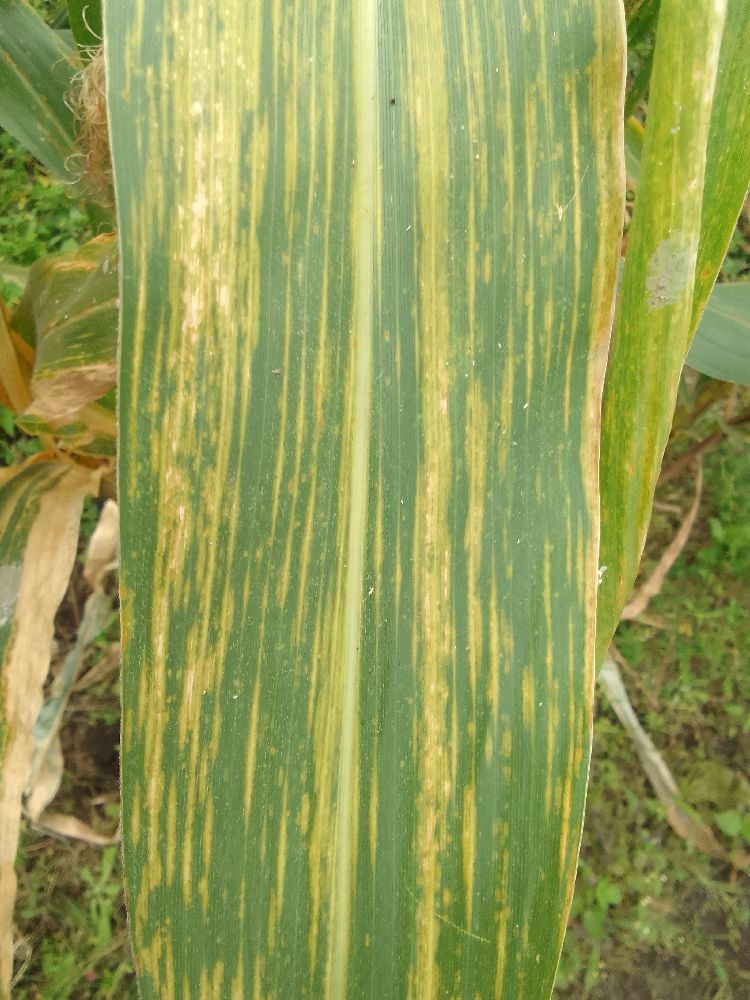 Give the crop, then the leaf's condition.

maize, maize lethal necrosis
